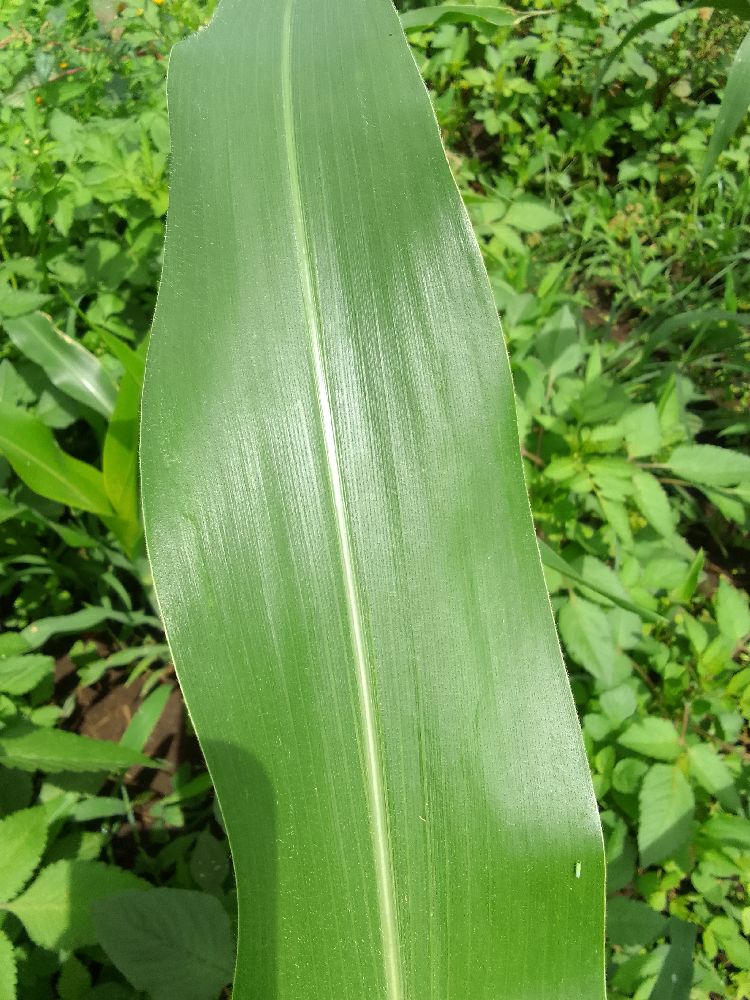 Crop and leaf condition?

maize, healthy
